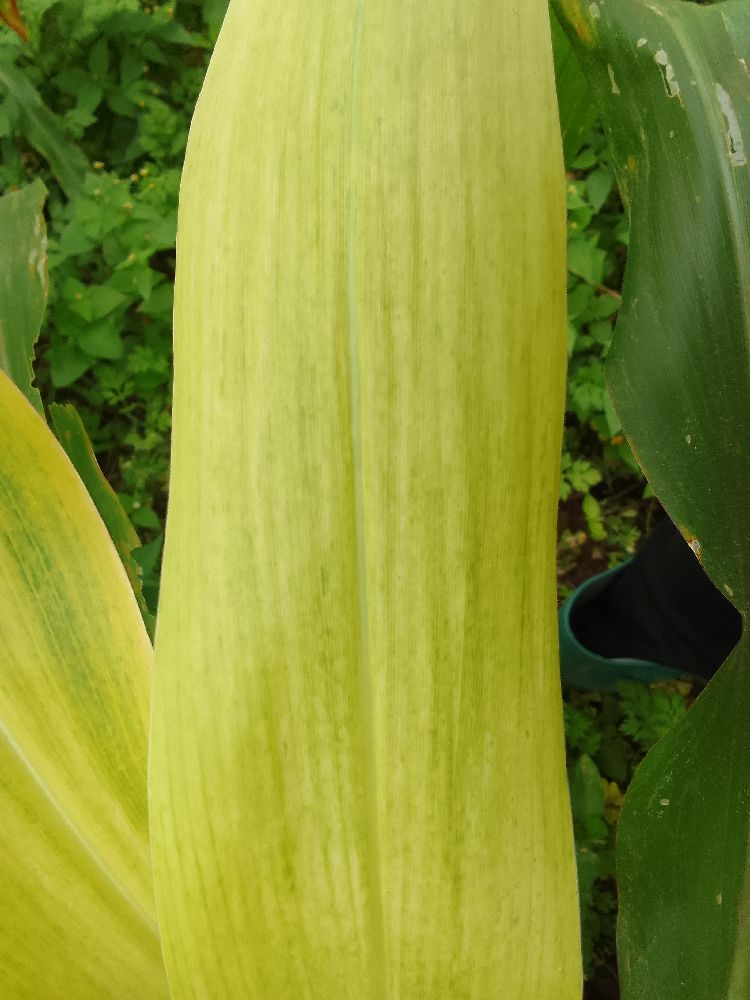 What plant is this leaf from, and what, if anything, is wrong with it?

maize, maize lethal necrosis
